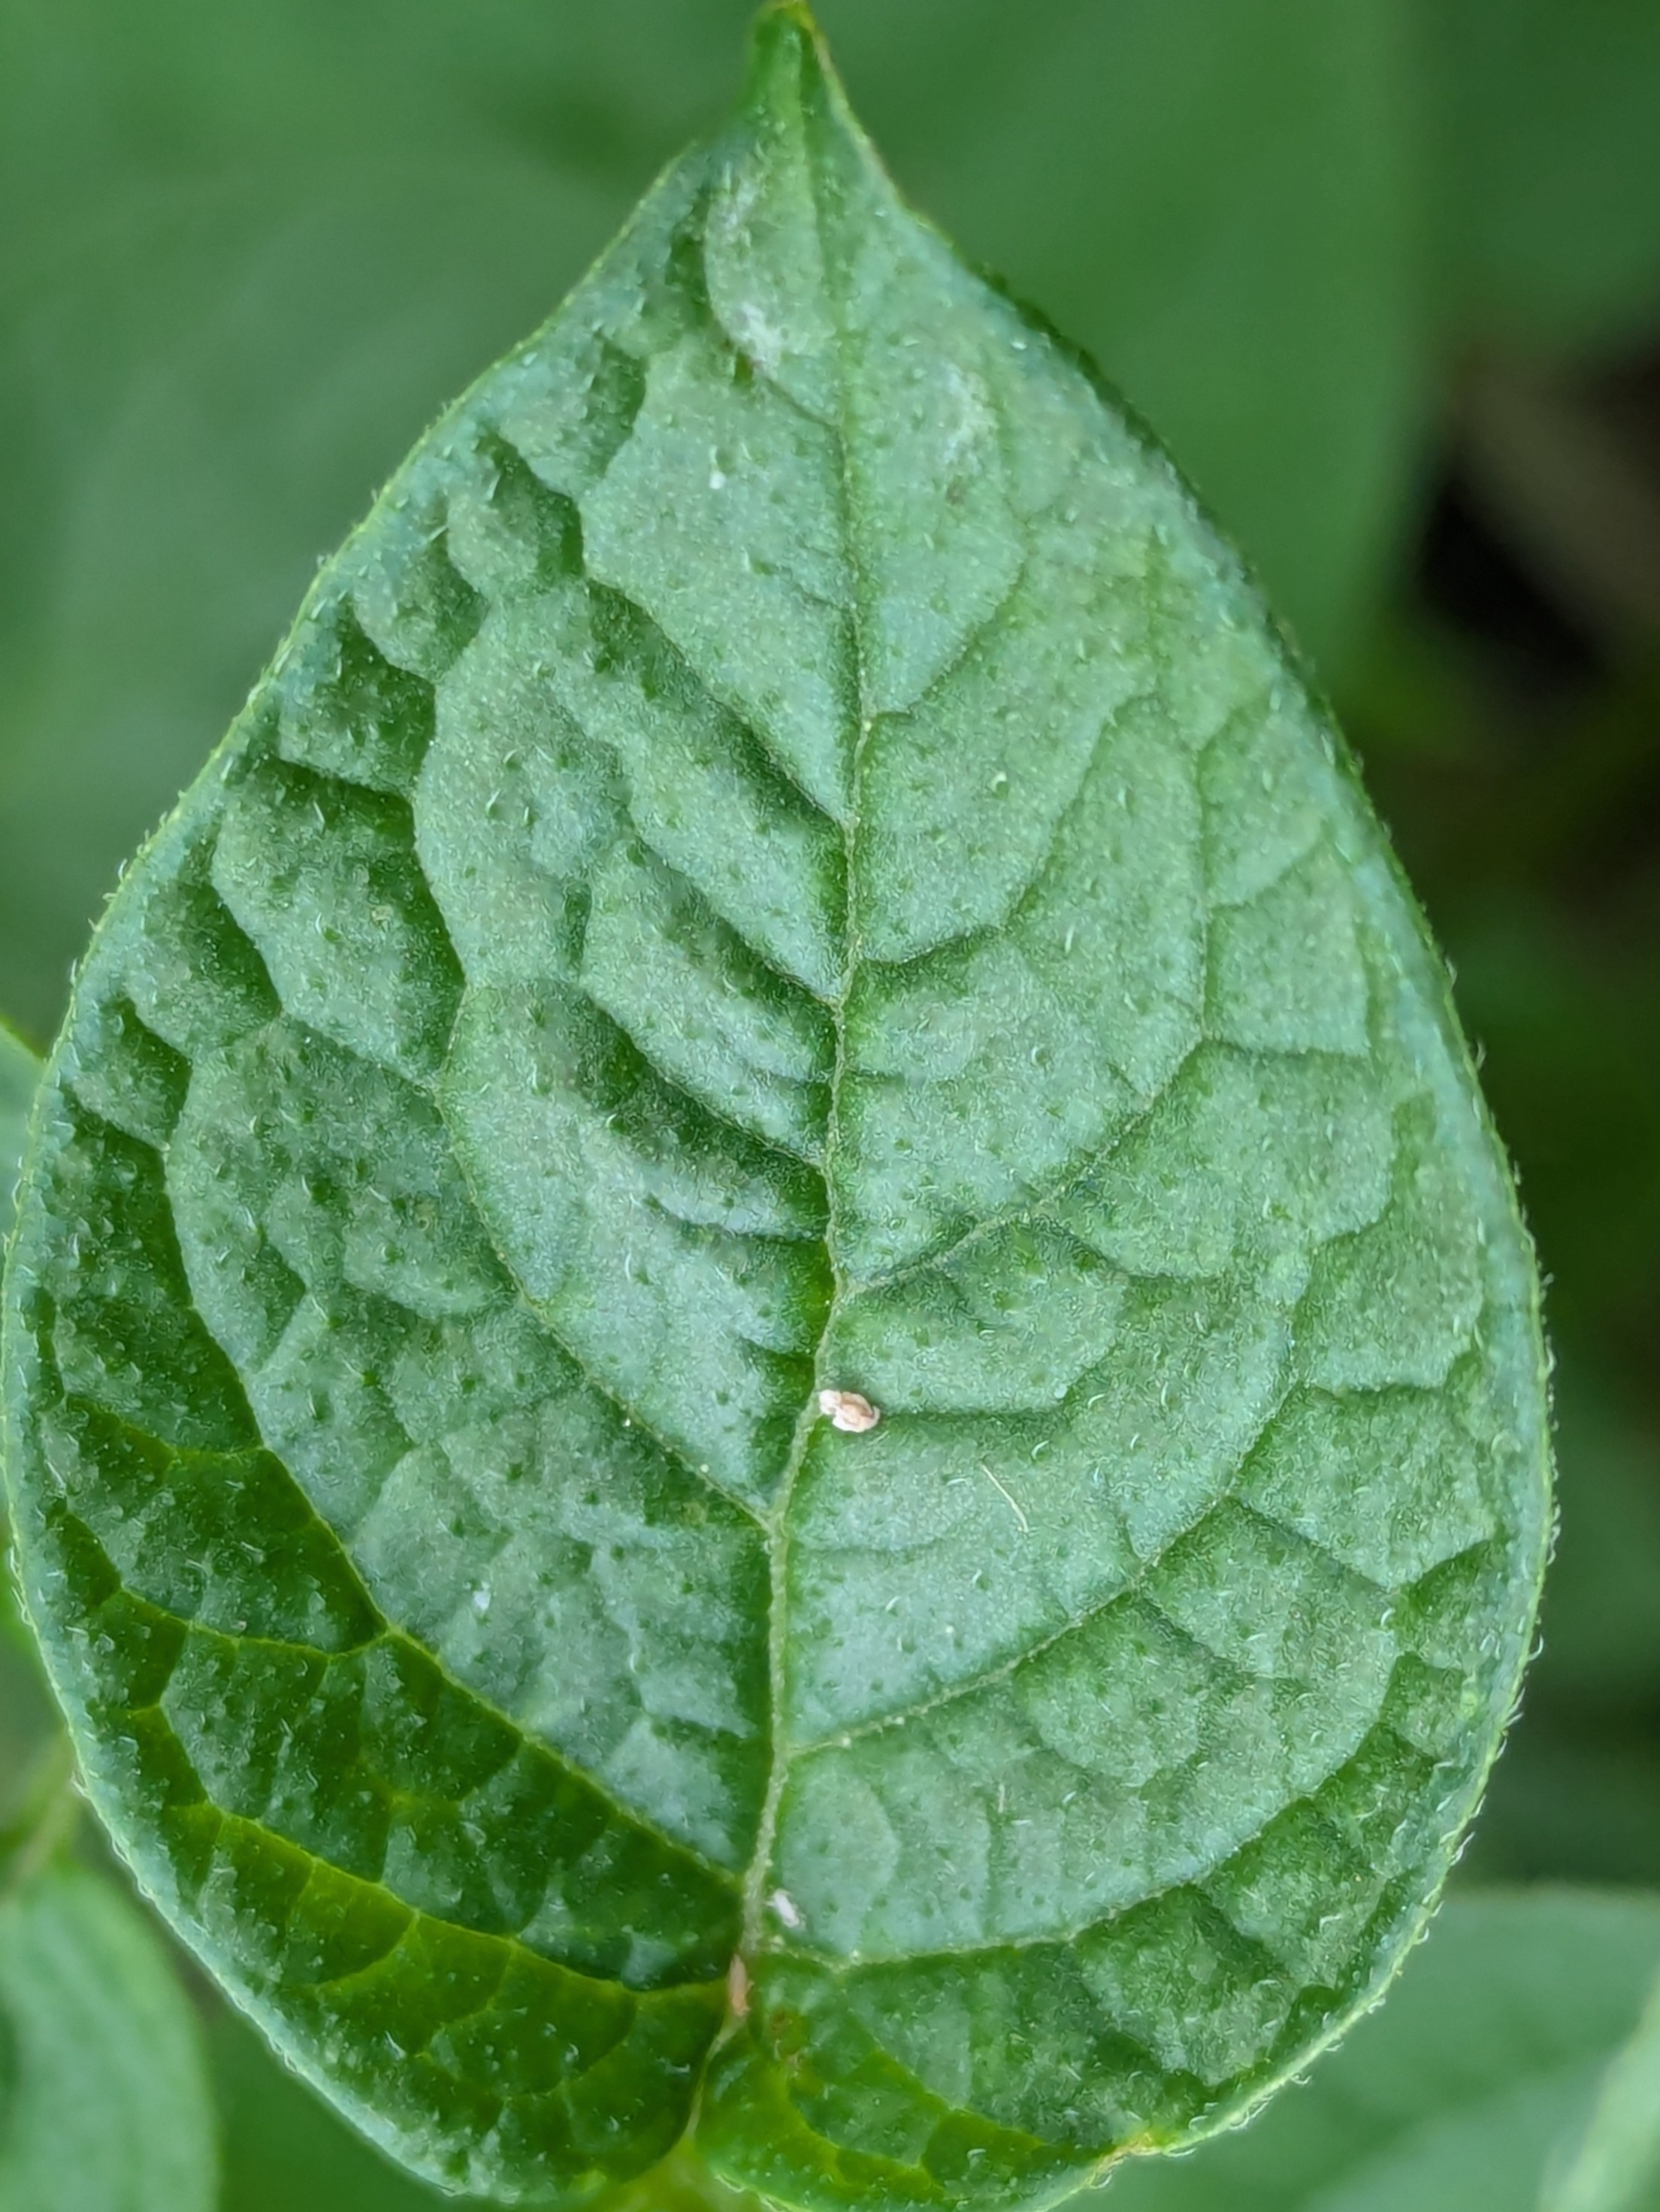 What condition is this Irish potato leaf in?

healthy
